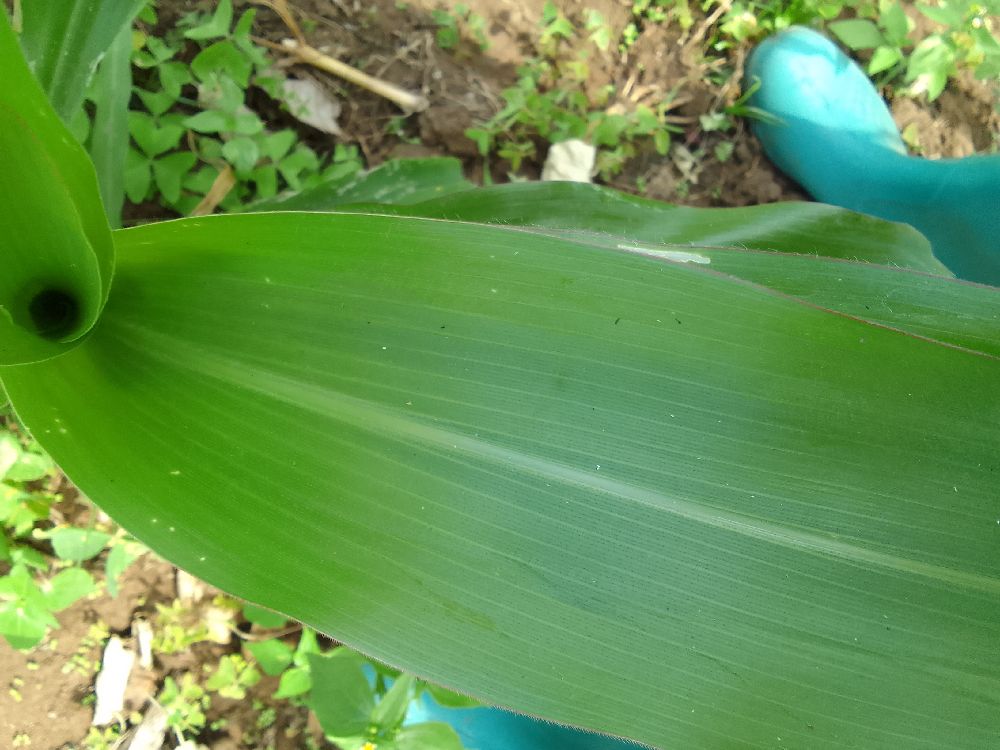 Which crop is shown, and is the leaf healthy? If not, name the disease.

maize, healthy
